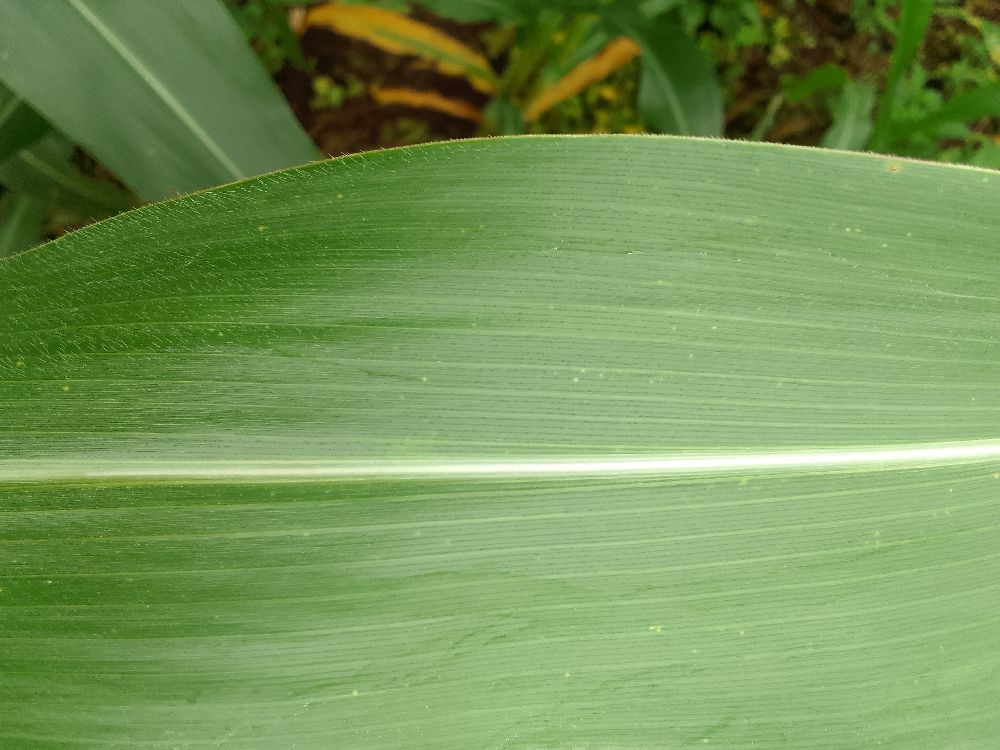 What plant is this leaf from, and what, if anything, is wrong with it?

maize, healthy
